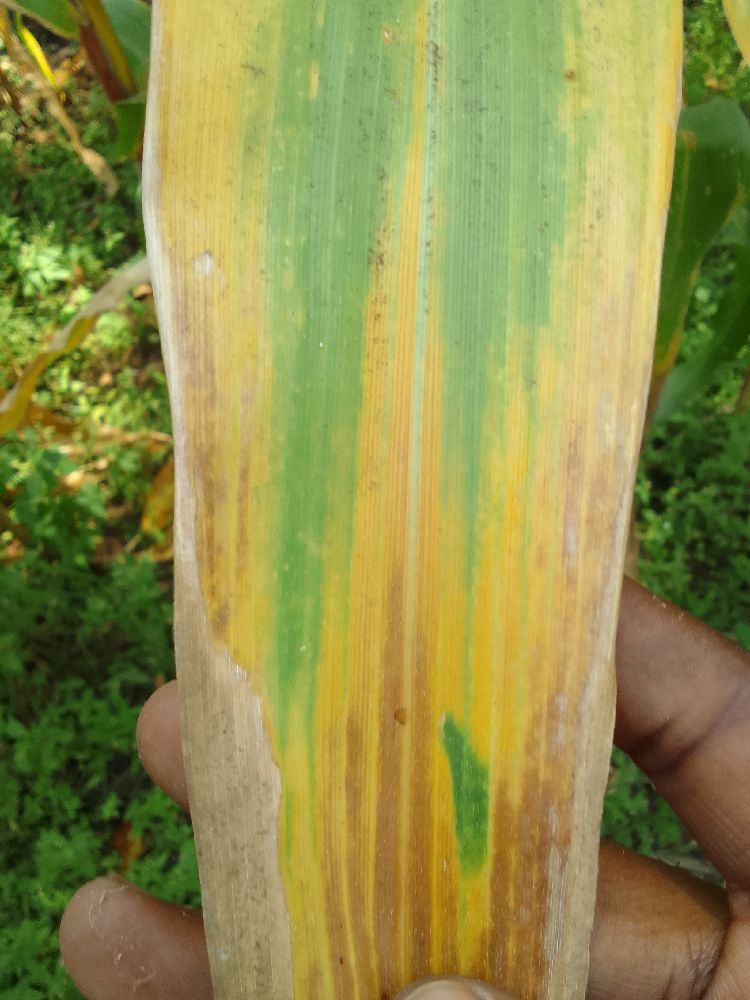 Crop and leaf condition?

maize, maize lethal necrosis
